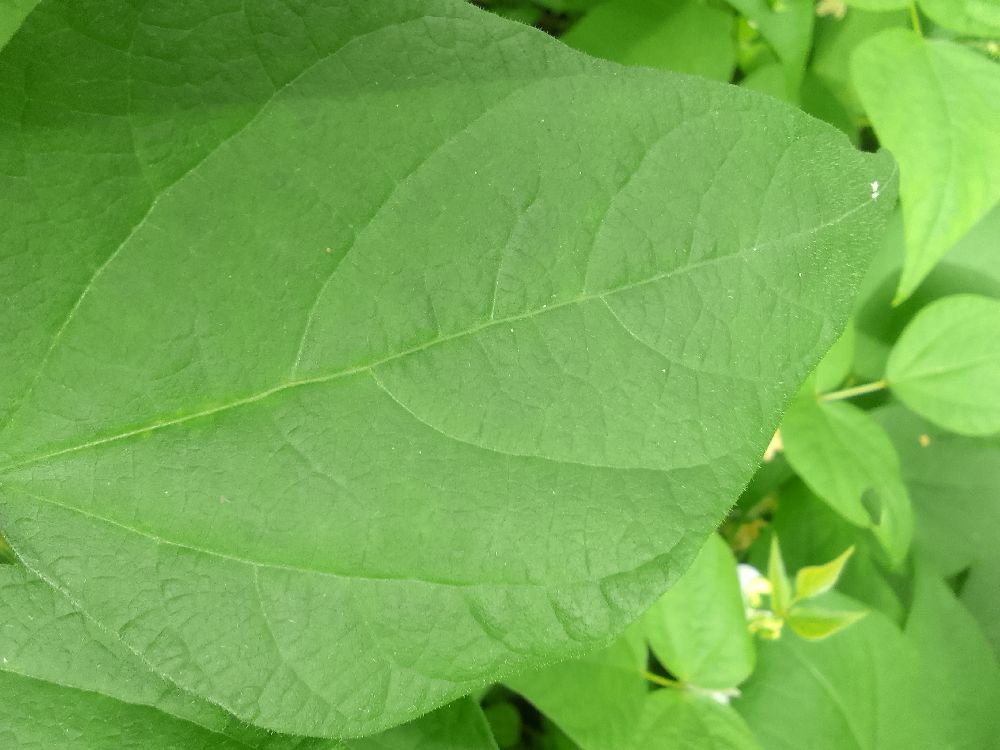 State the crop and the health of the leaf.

common bean, healthy
